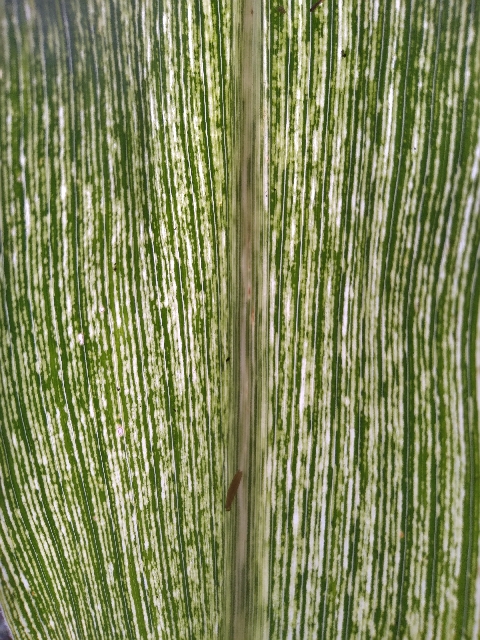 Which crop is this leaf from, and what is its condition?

maize, maize streak virus
